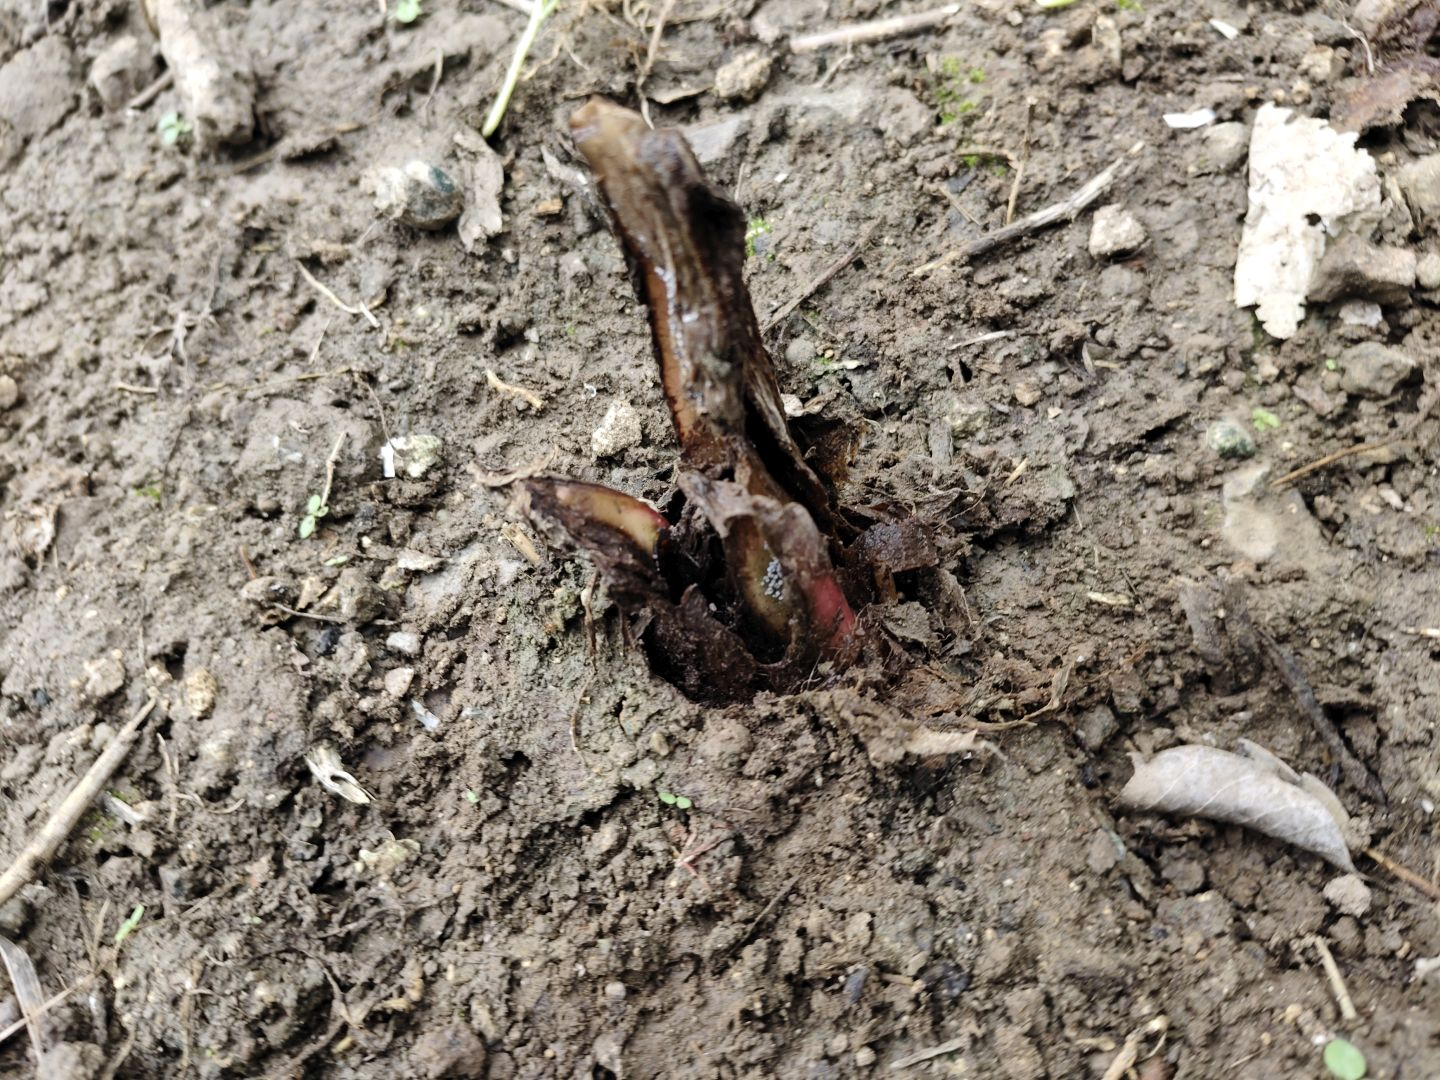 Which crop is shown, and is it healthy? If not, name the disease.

taro, root rot
